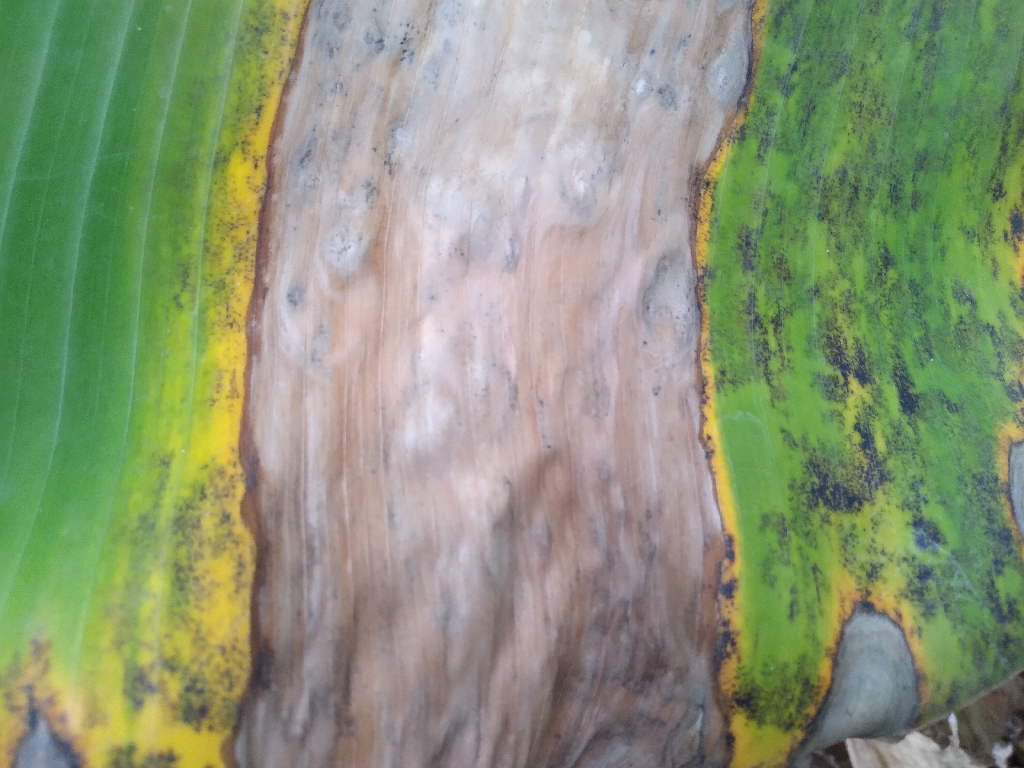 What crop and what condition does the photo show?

banana, black sigatoka
